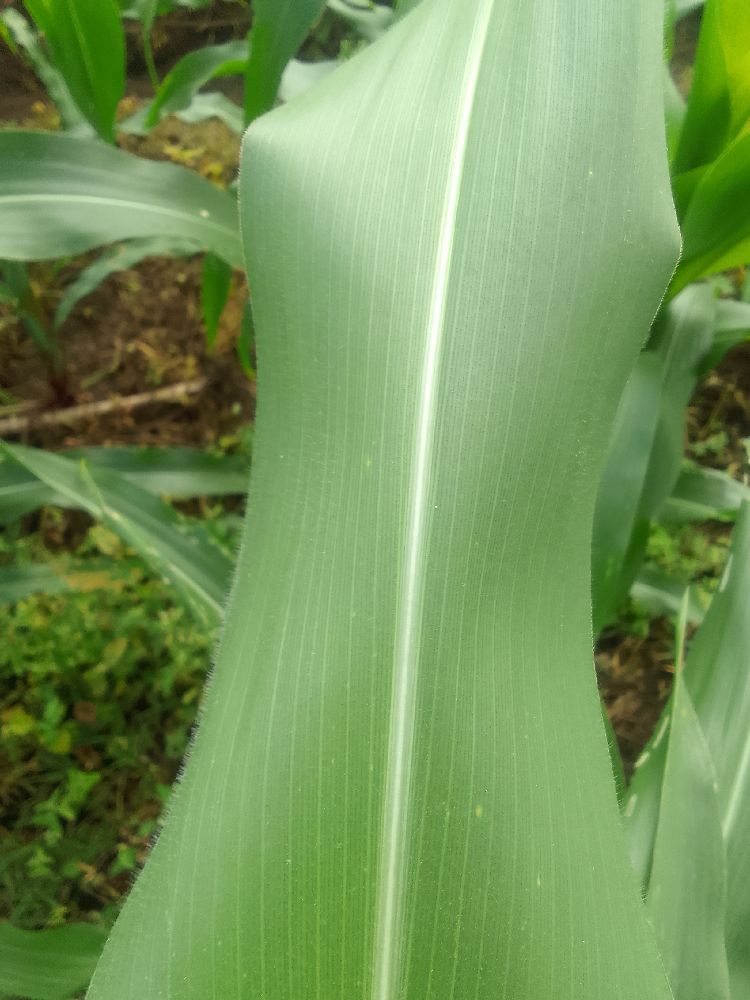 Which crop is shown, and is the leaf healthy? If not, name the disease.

maize, healthy
